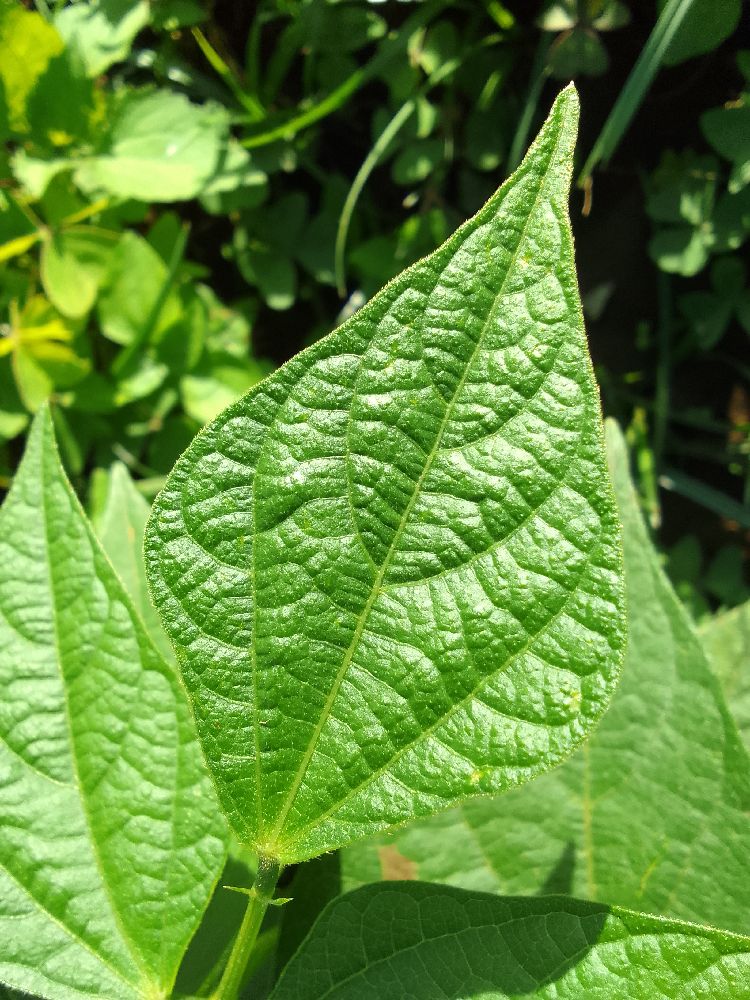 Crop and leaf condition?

common bean, healthy
